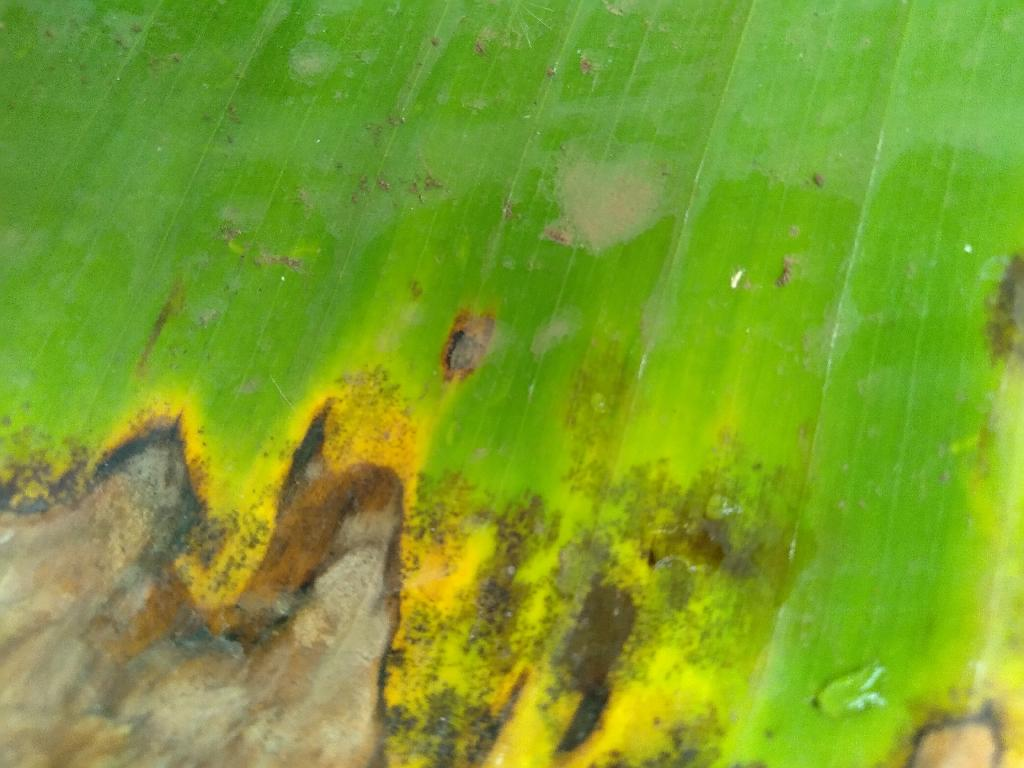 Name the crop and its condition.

banana, black sigatoka
